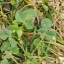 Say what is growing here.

unstructured weed
